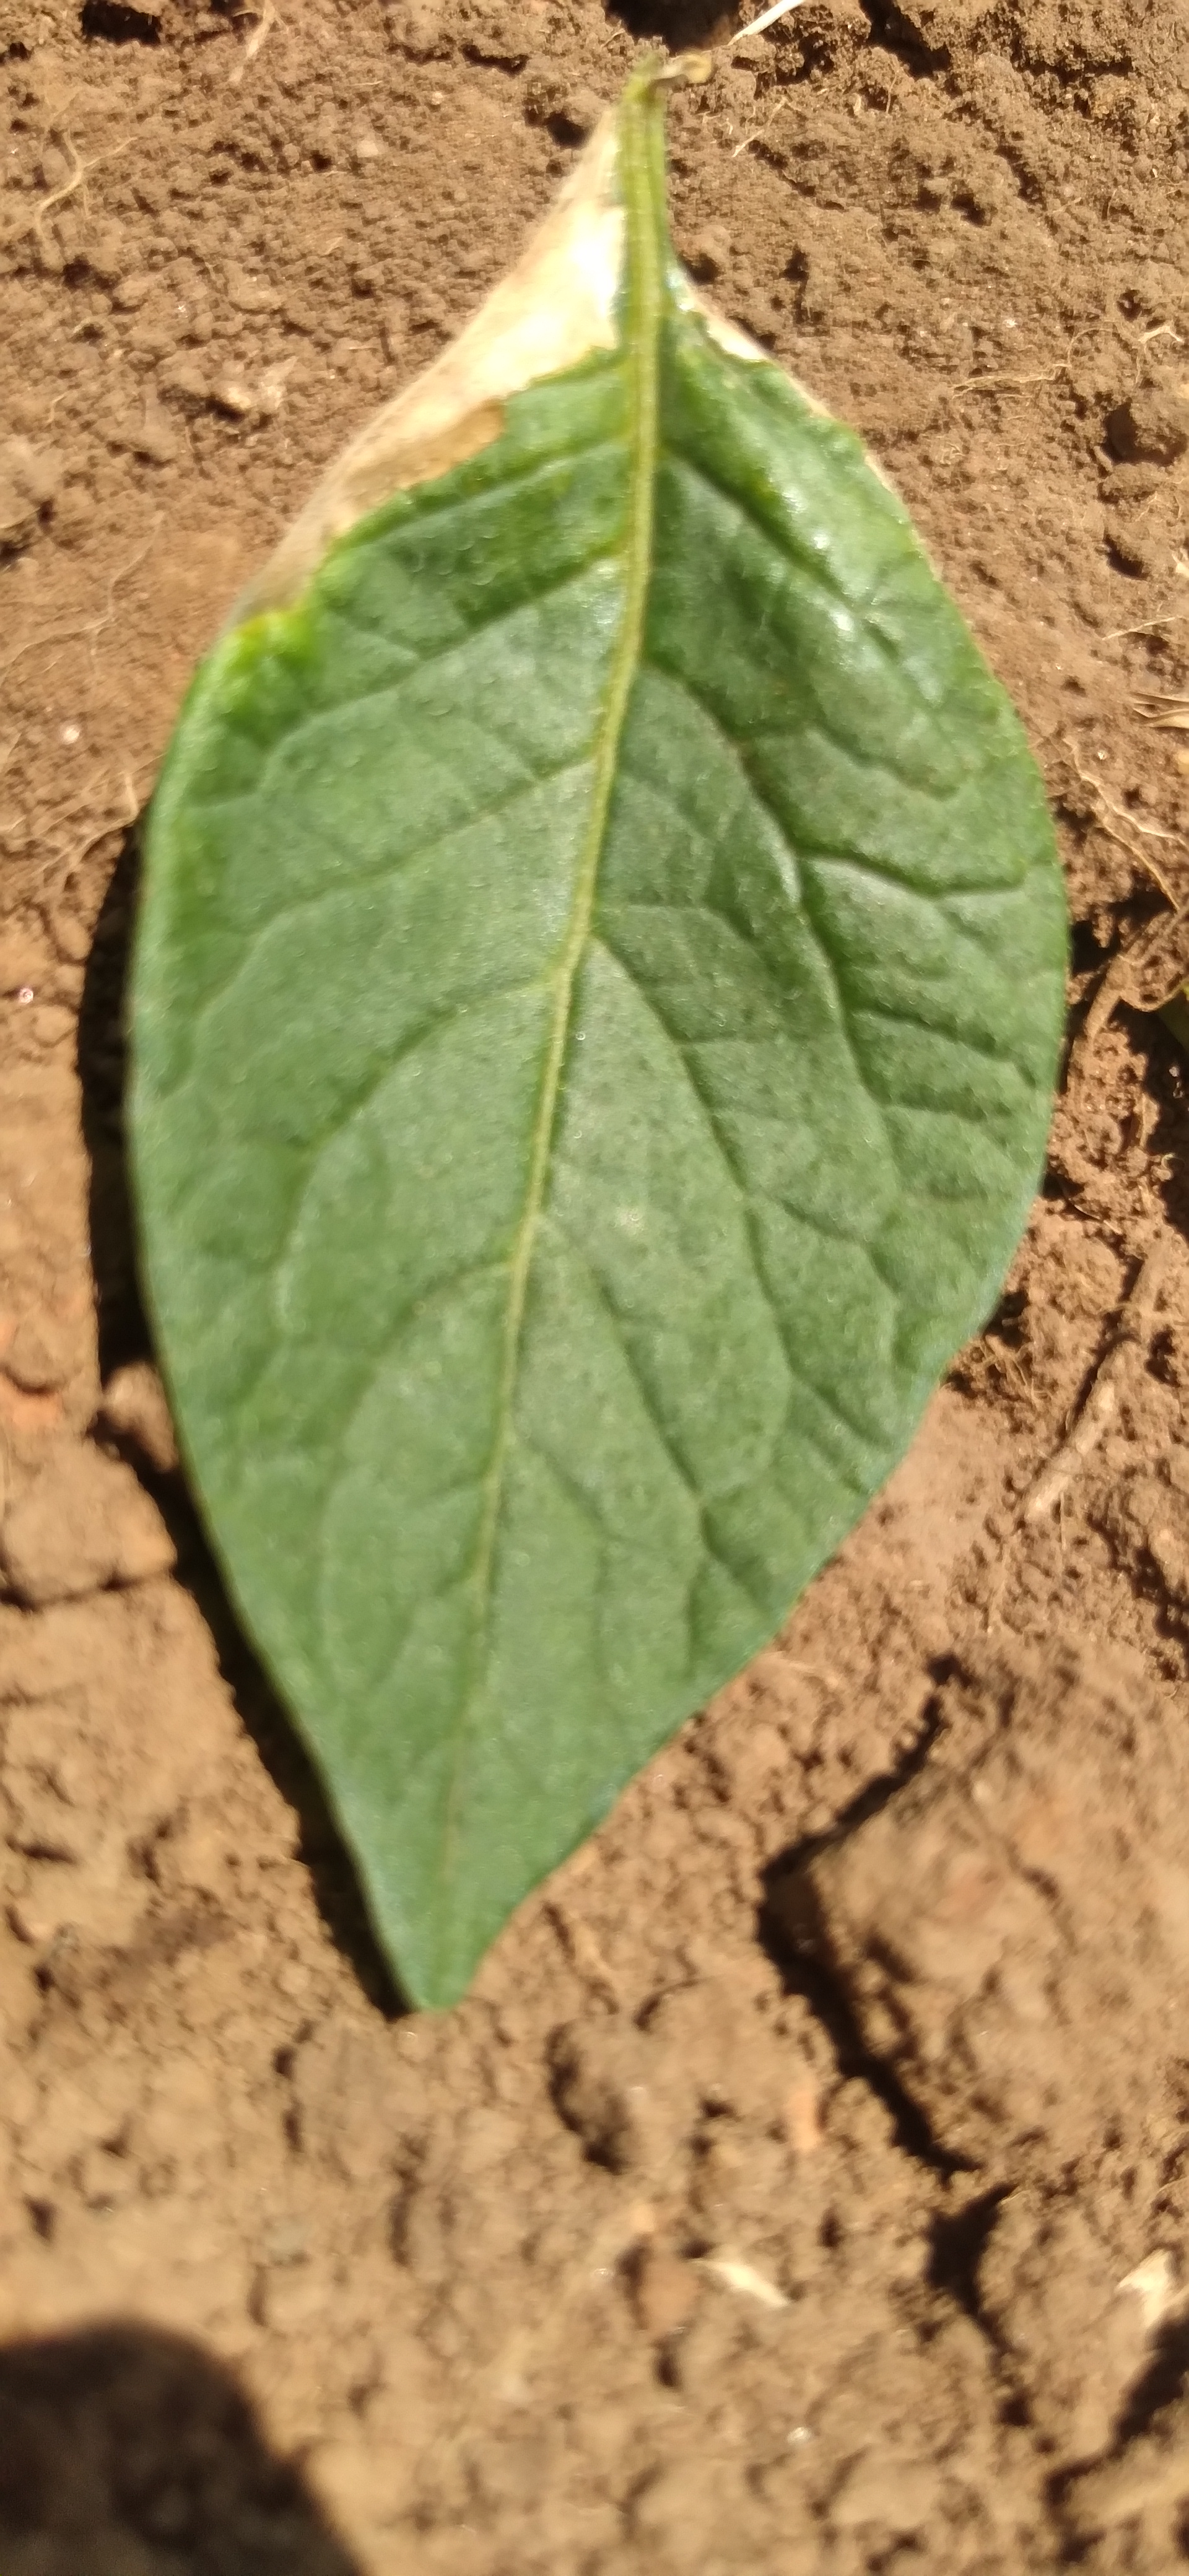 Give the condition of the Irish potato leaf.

early blight
